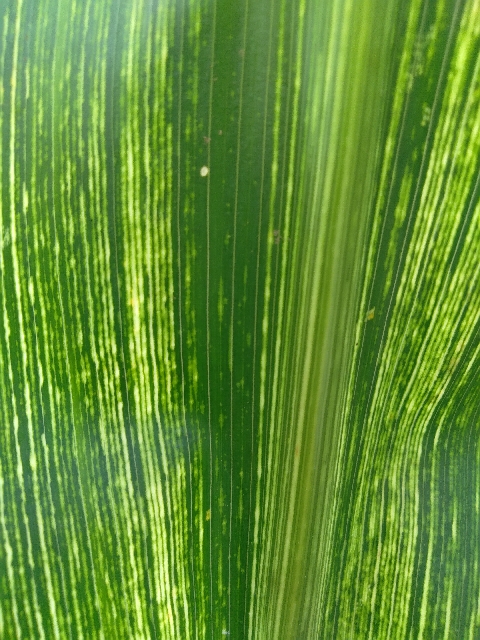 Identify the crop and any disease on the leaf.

maize, maize streak virus
